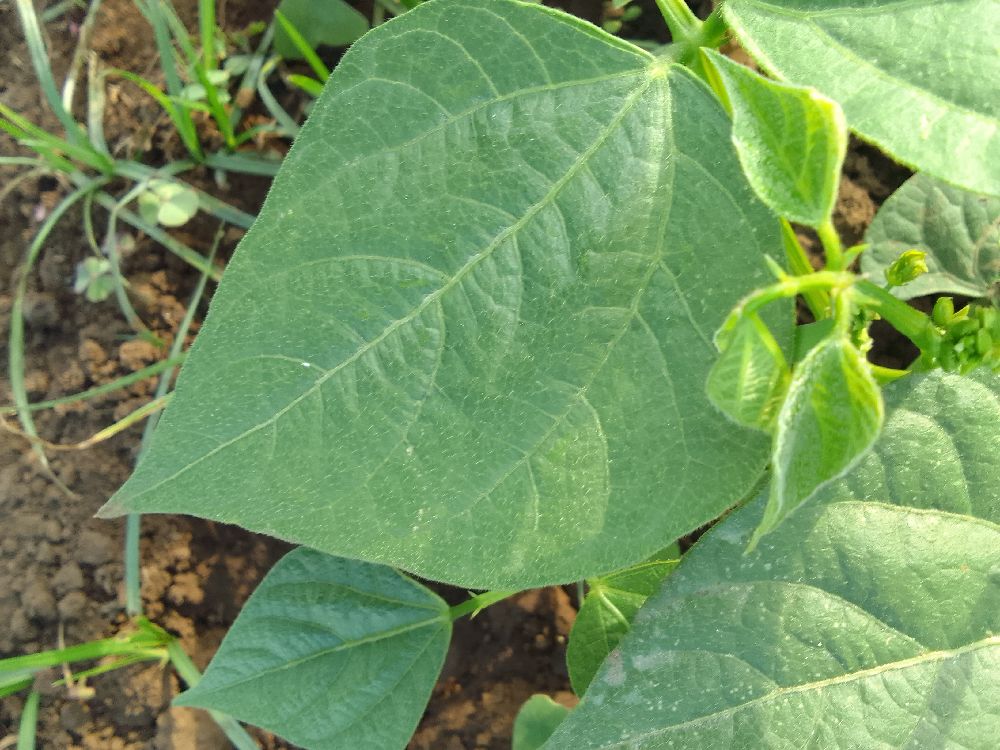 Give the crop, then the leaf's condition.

common bean, healthy
